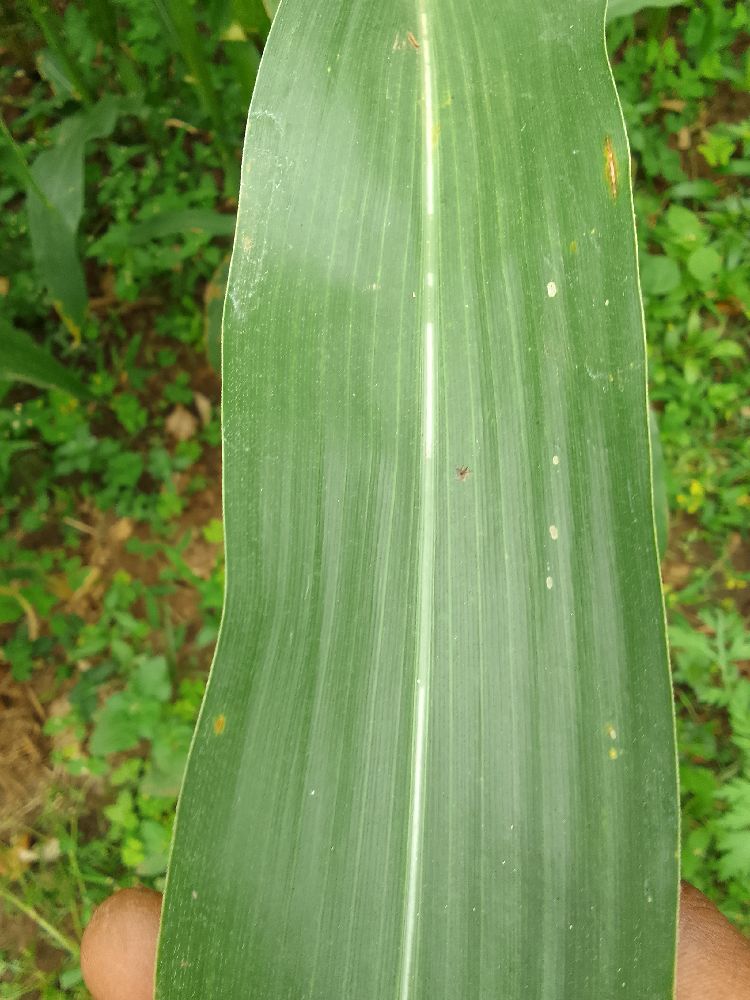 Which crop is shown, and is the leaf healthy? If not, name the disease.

maize, healthy
